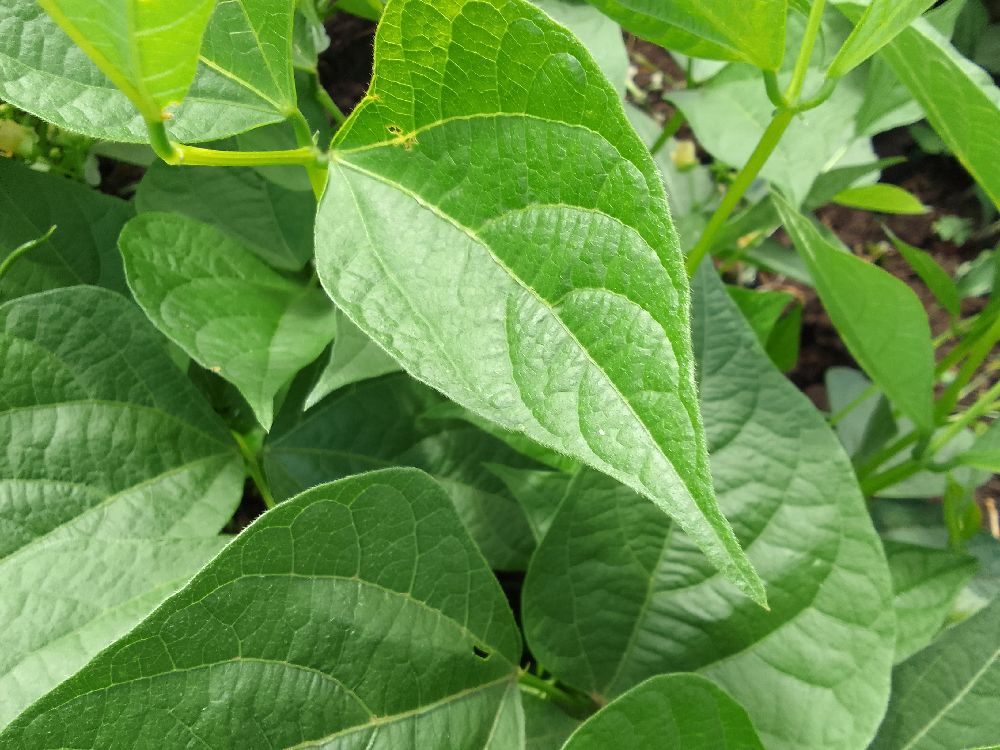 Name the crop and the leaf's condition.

common bean, healthy
